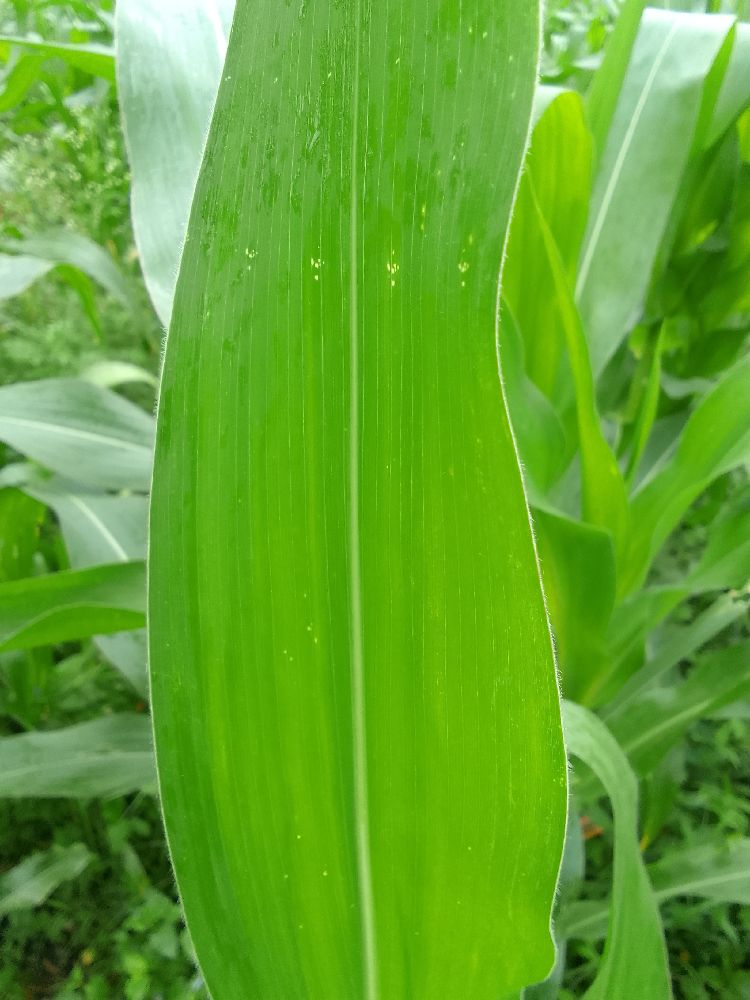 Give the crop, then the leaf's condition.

maize, healthy
